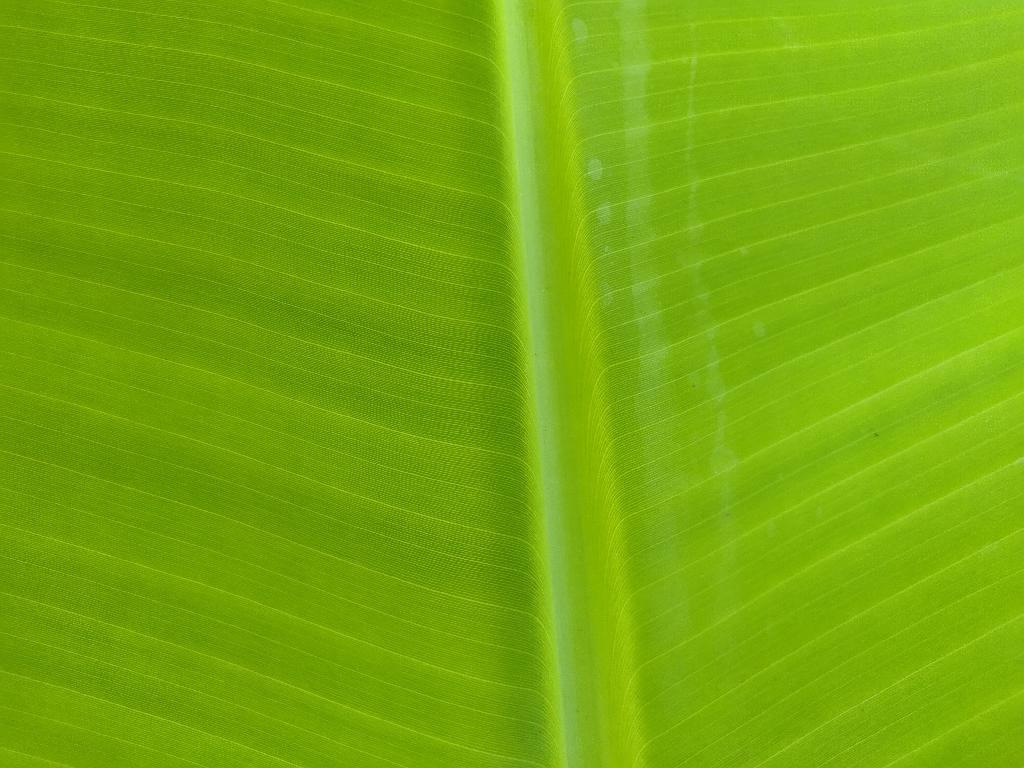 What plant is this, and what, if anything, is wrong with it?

banana, healthy
